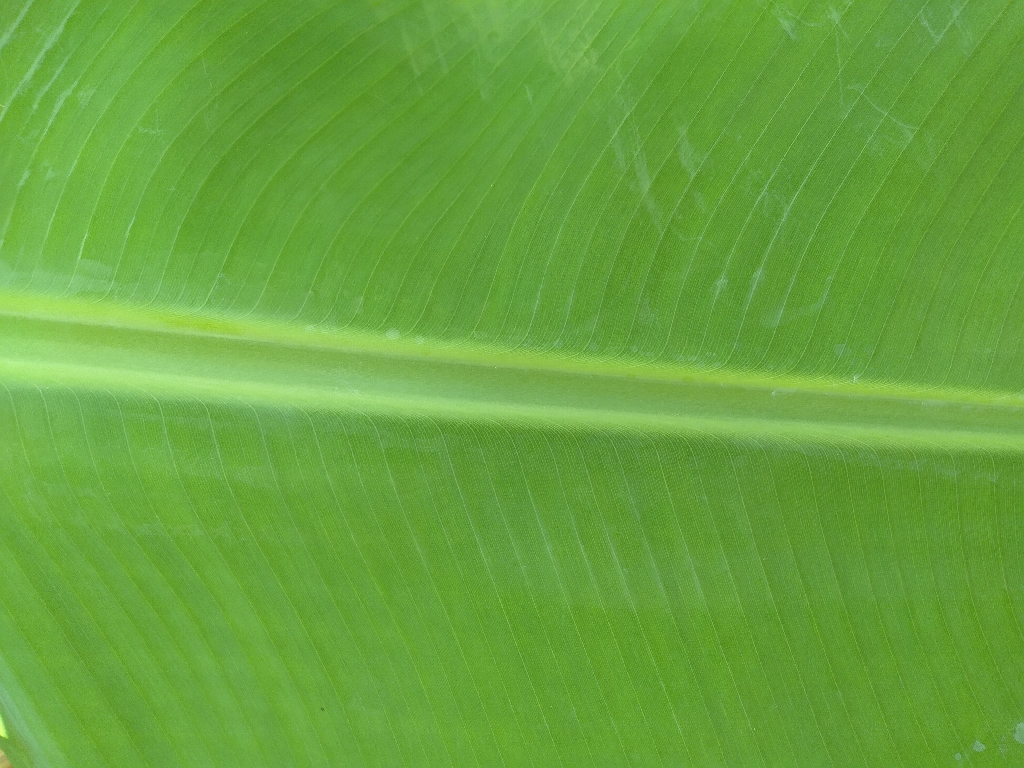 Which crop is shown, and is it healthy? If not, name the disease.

banana, healthy
